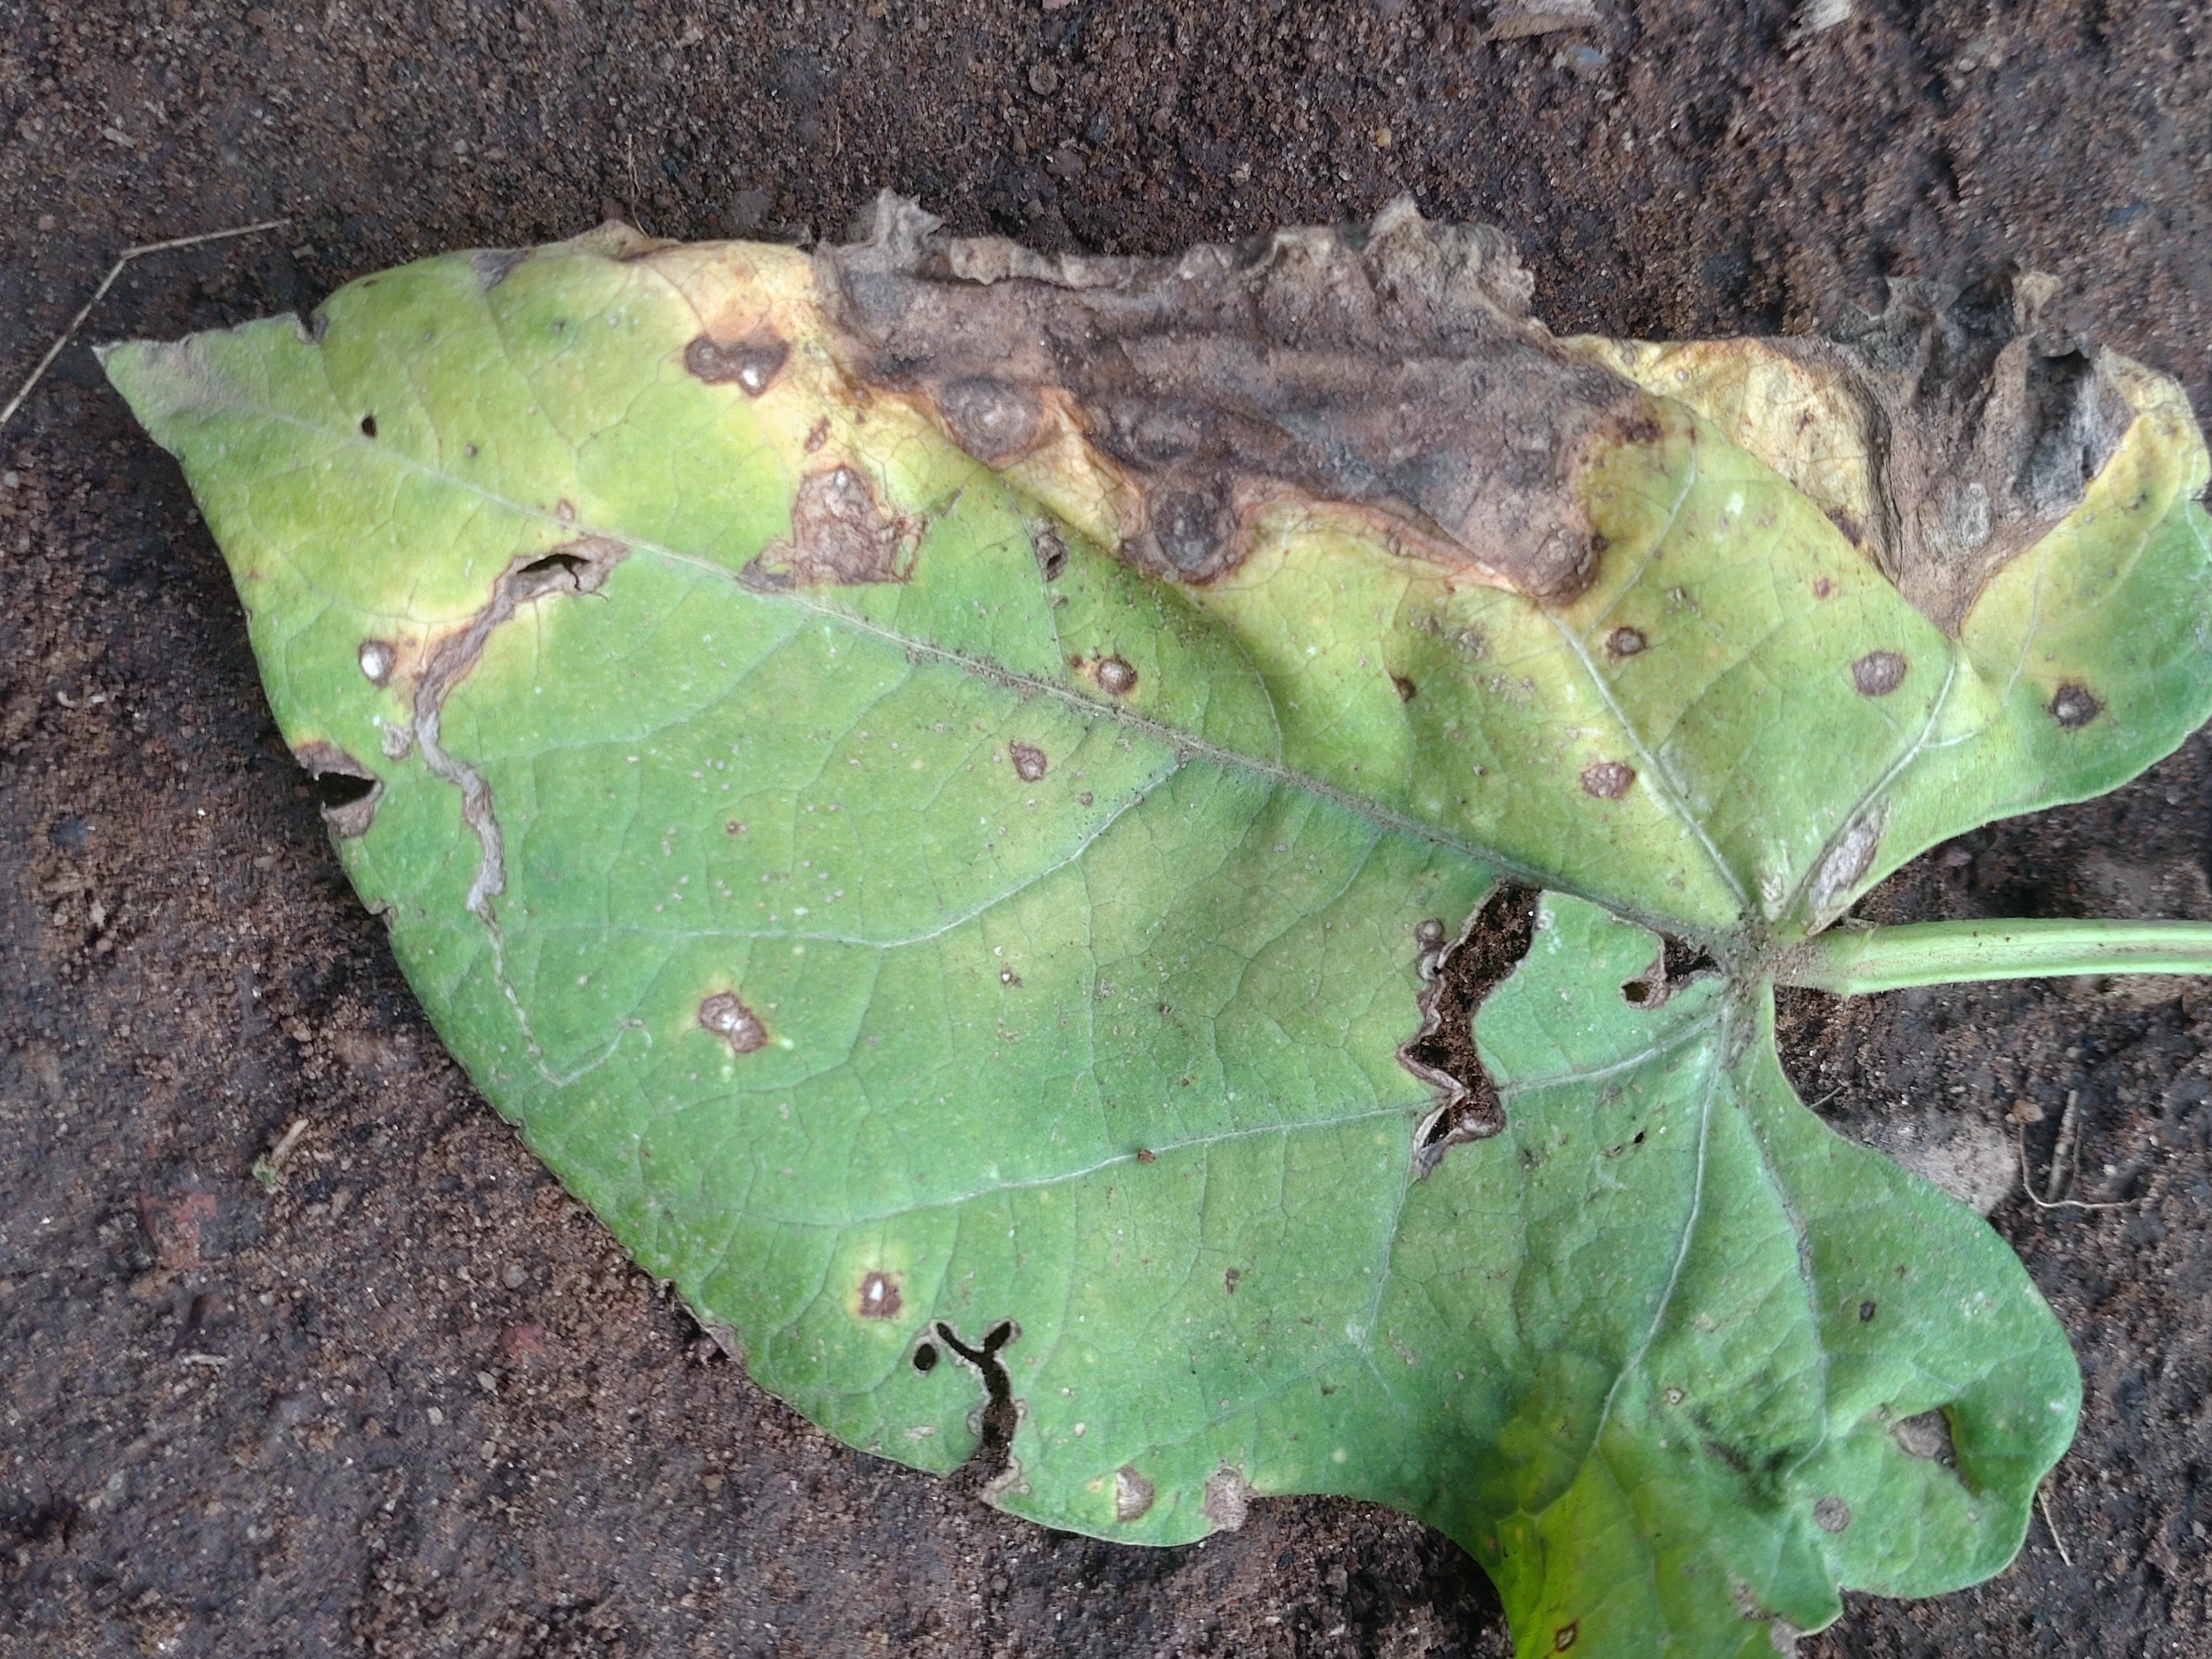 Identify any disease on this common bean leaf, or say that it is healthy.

anthracnose
